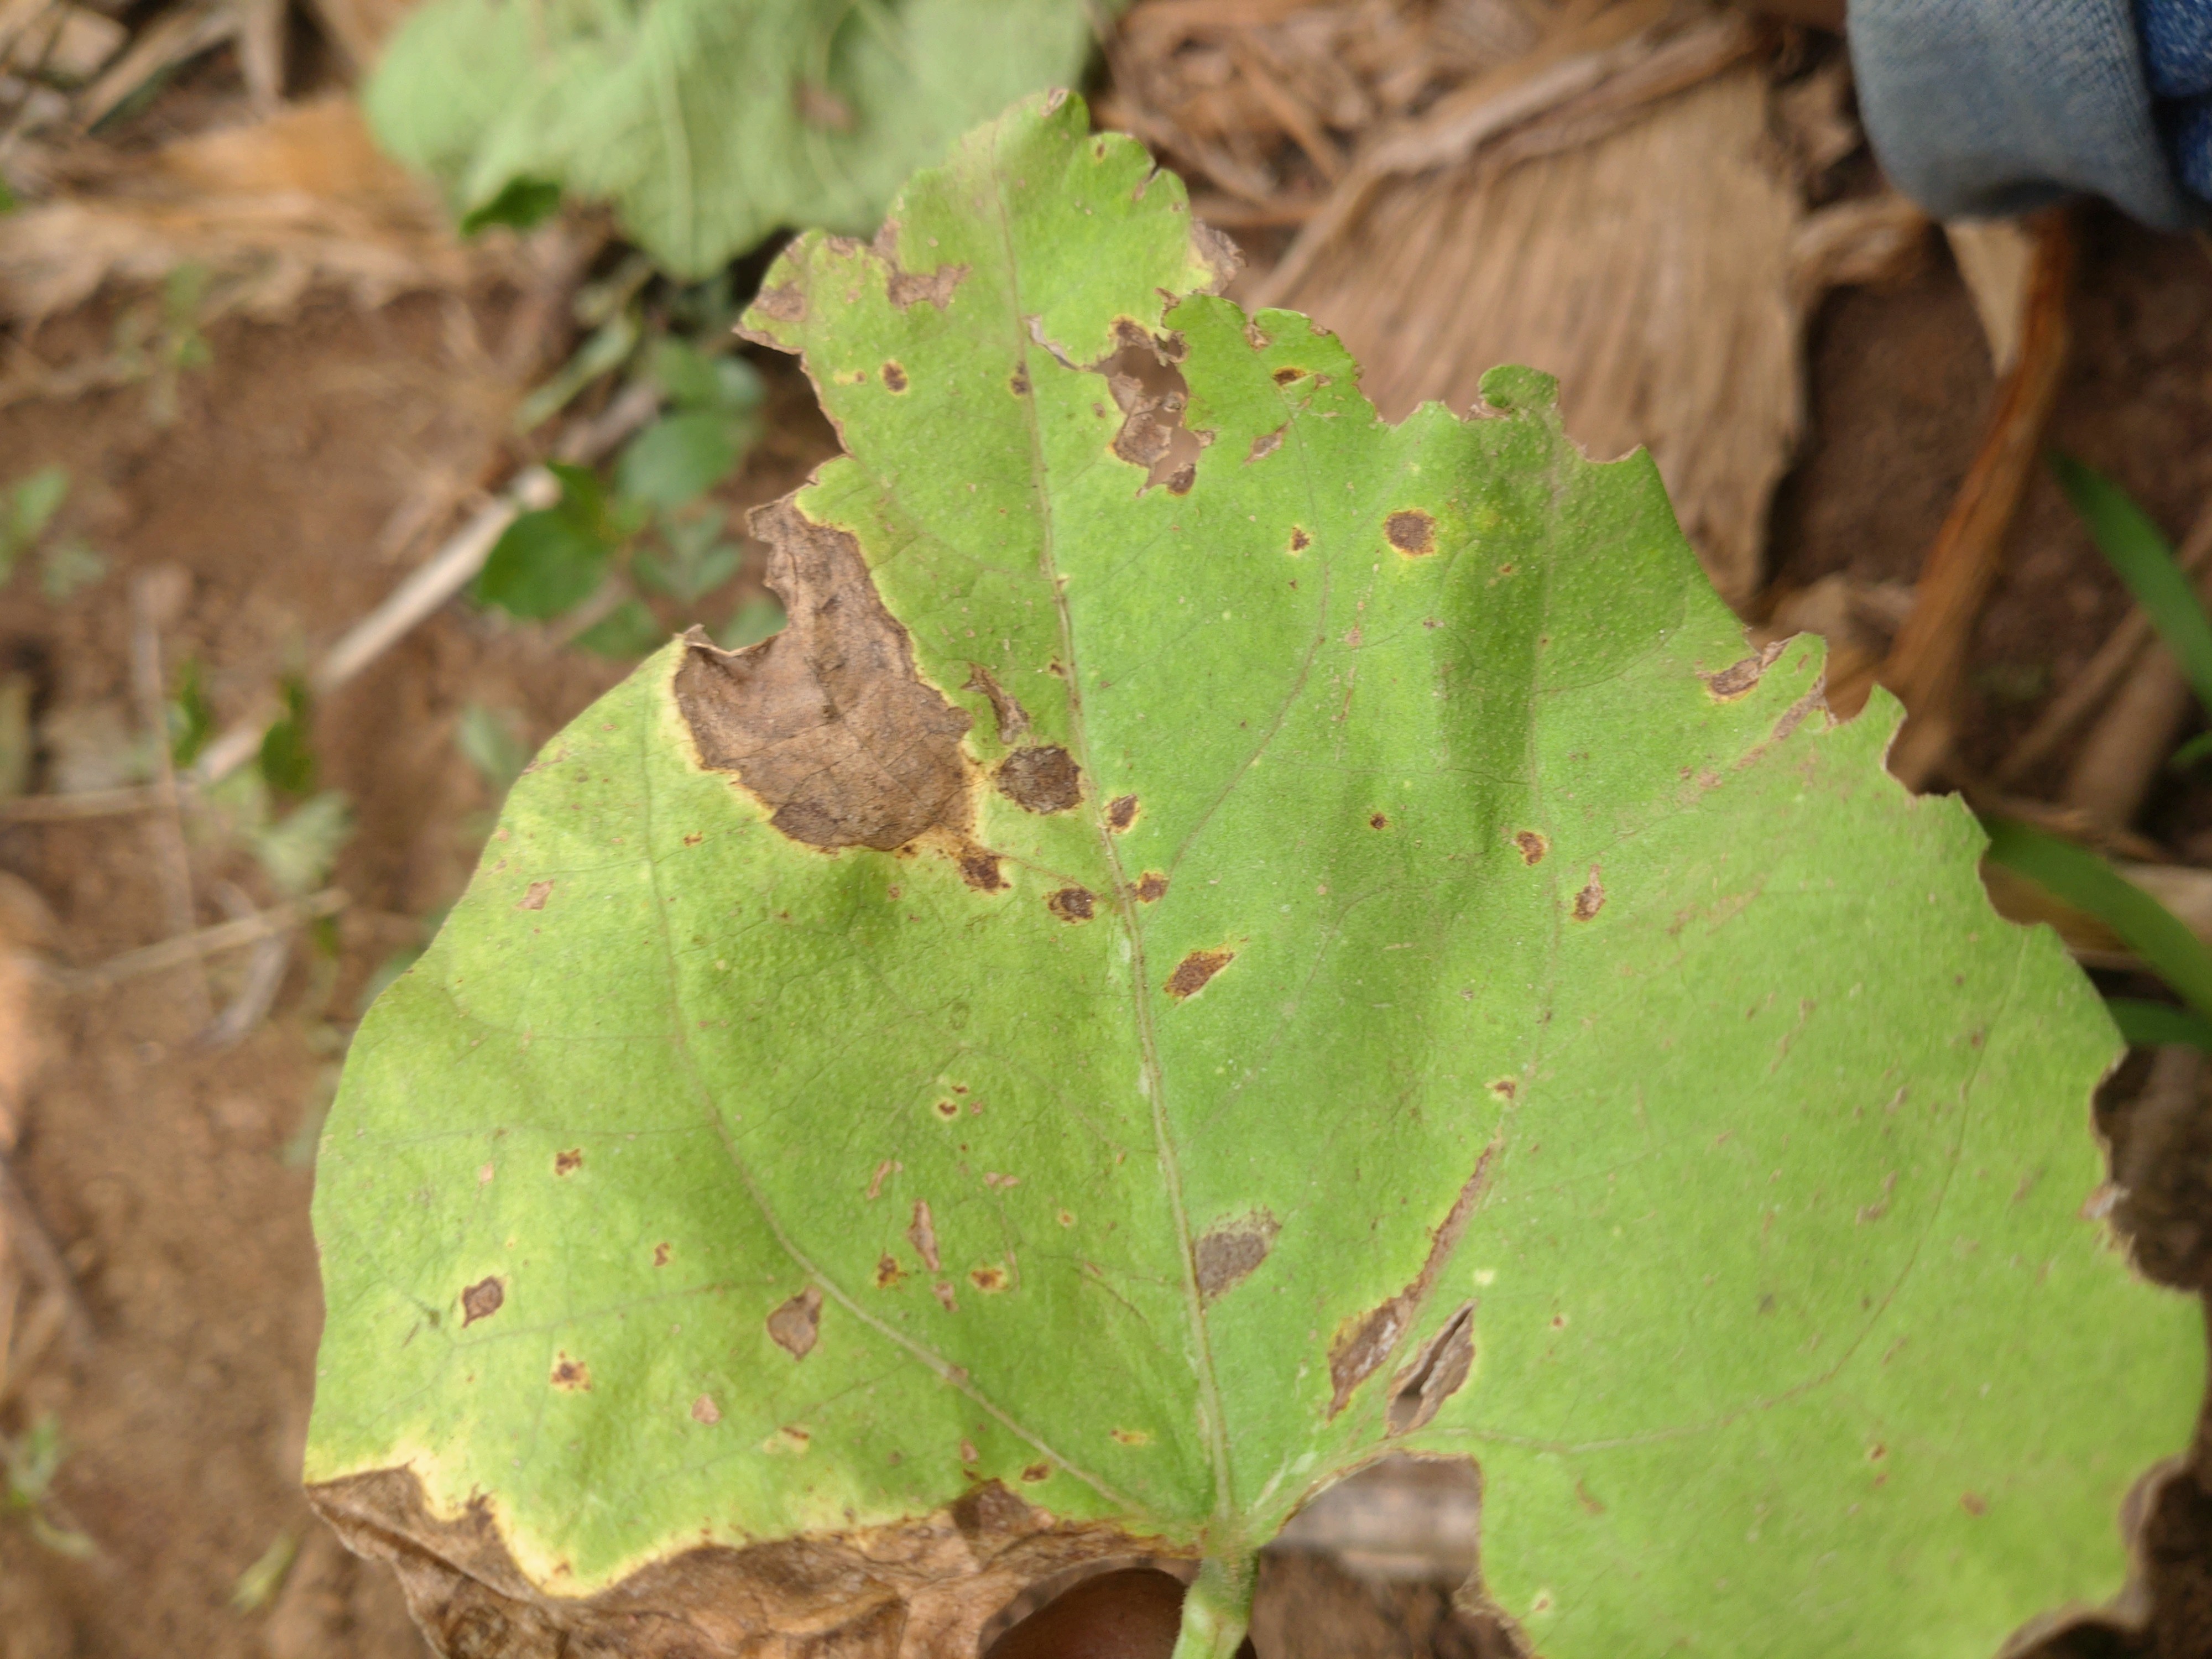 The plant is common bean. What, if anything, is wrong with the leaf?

anthracnose
